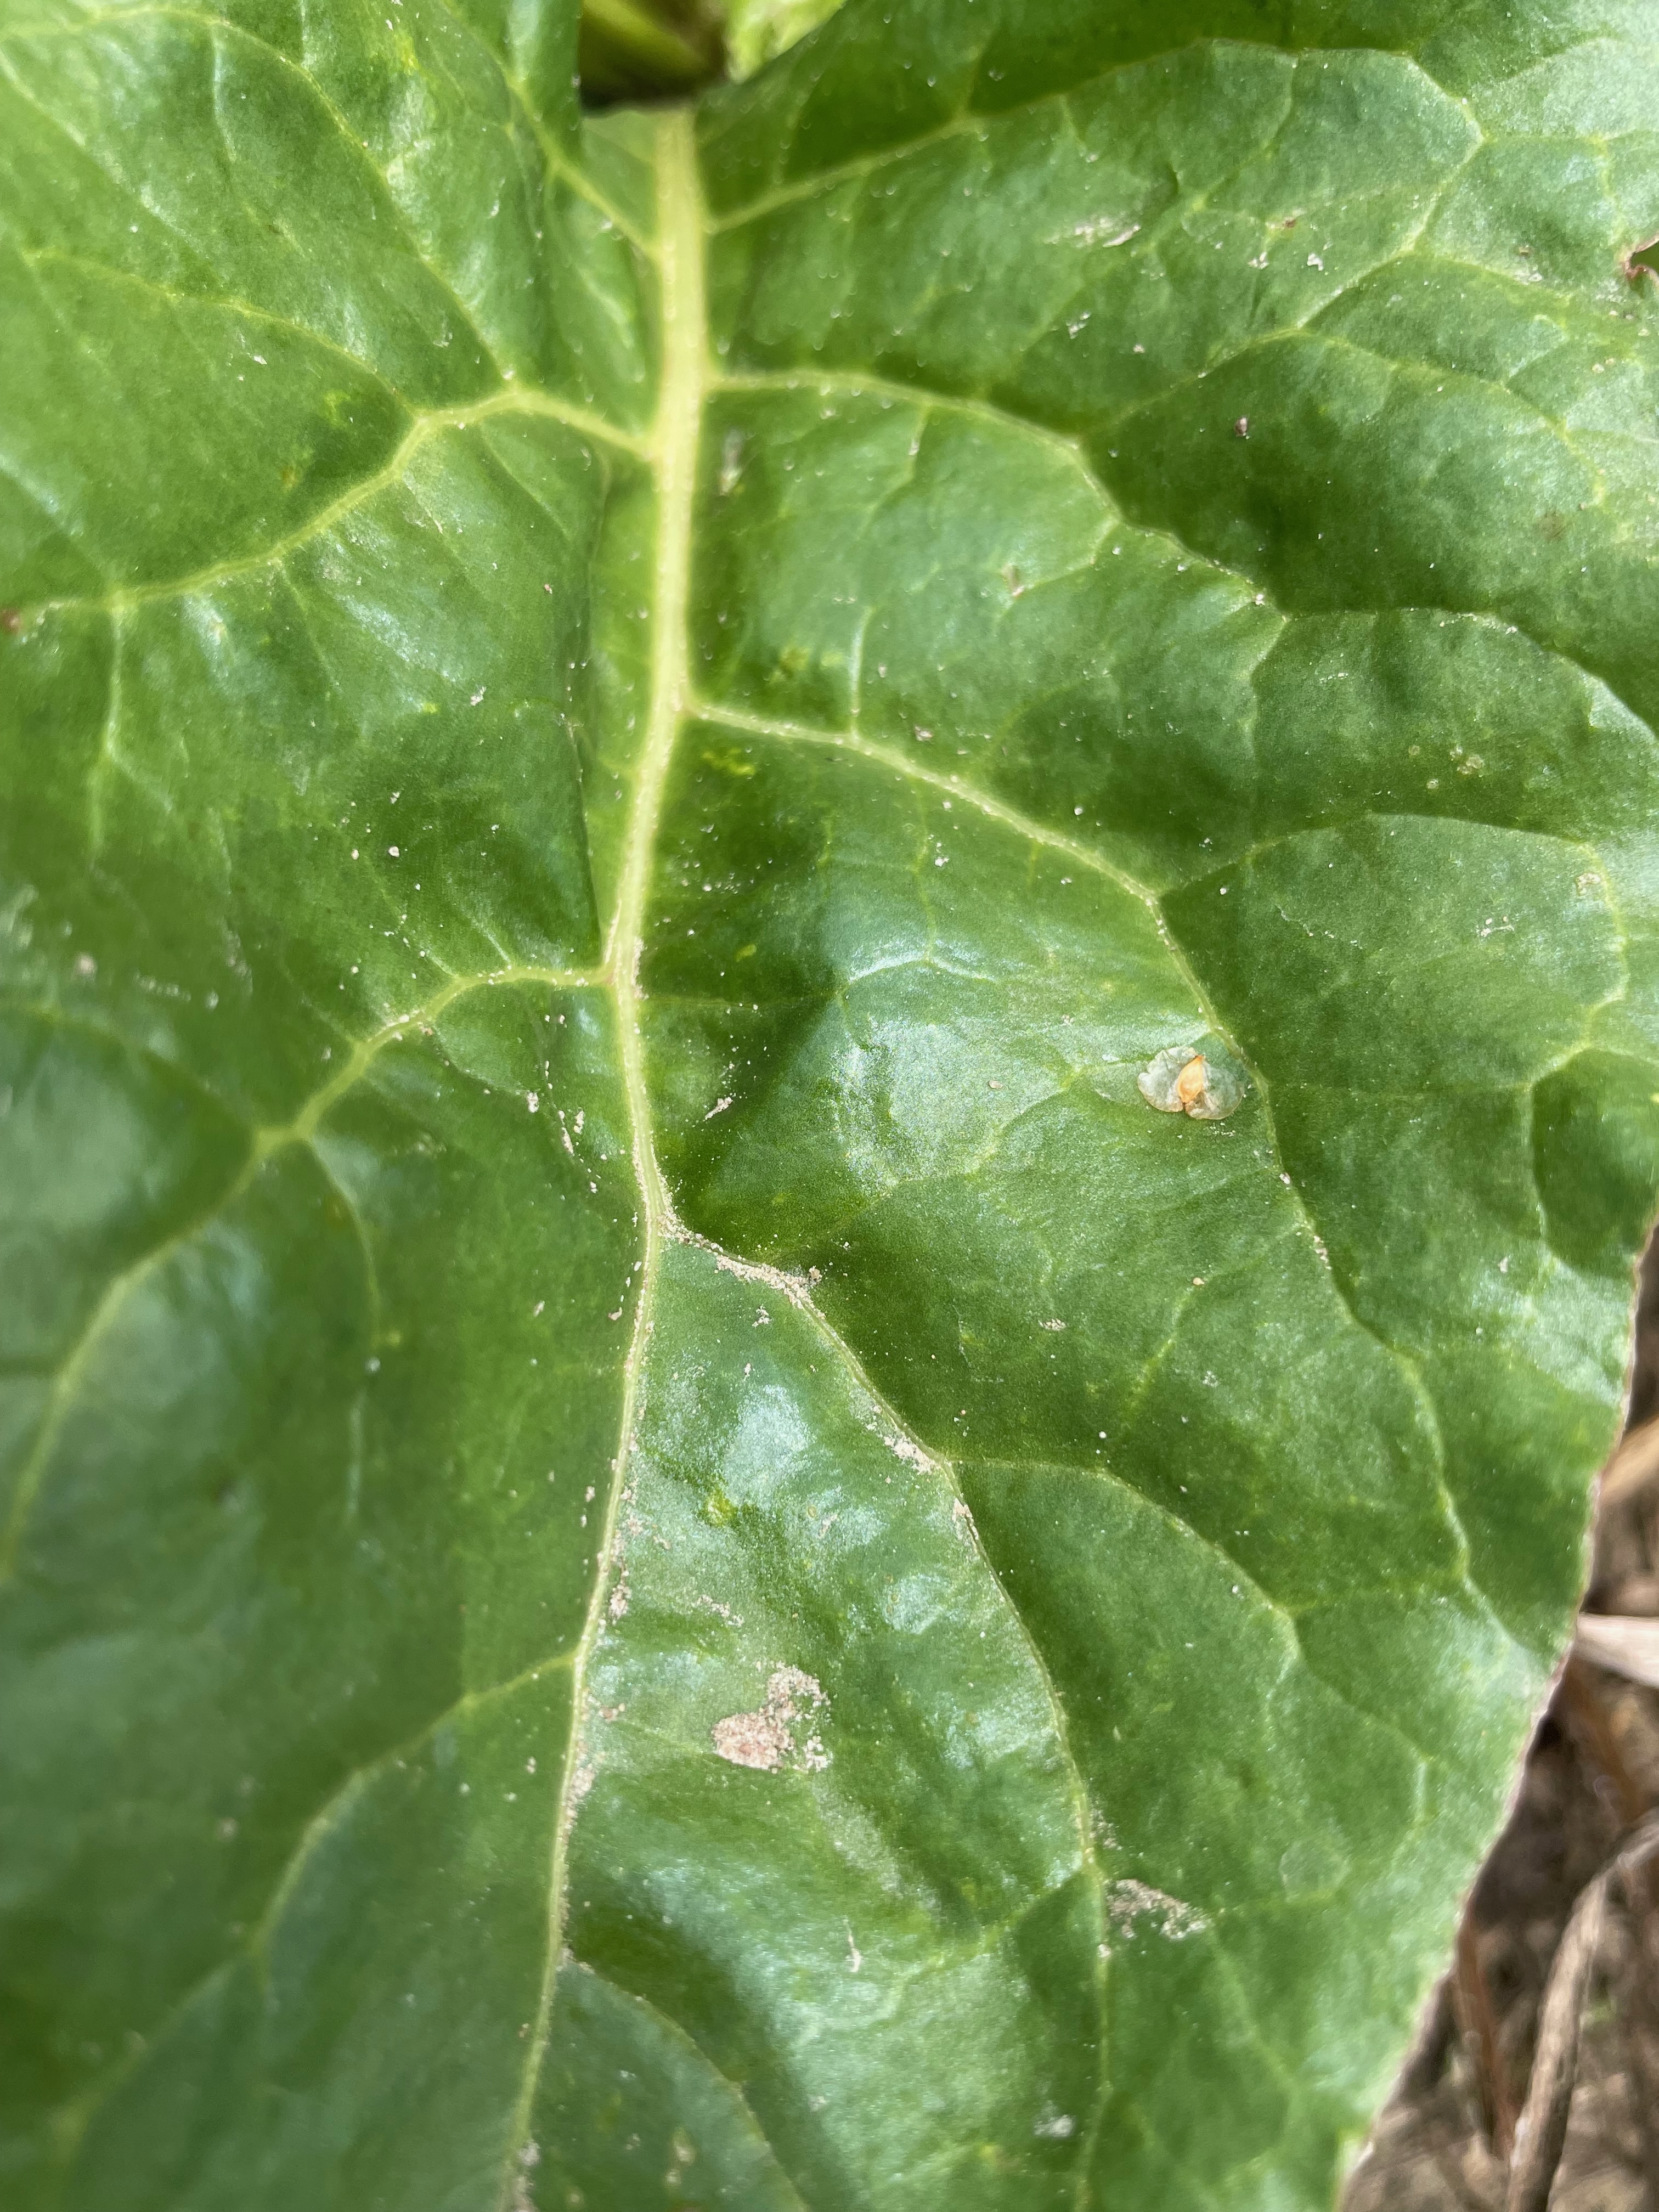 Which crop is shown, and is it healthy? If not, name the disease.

beet, cercospora
